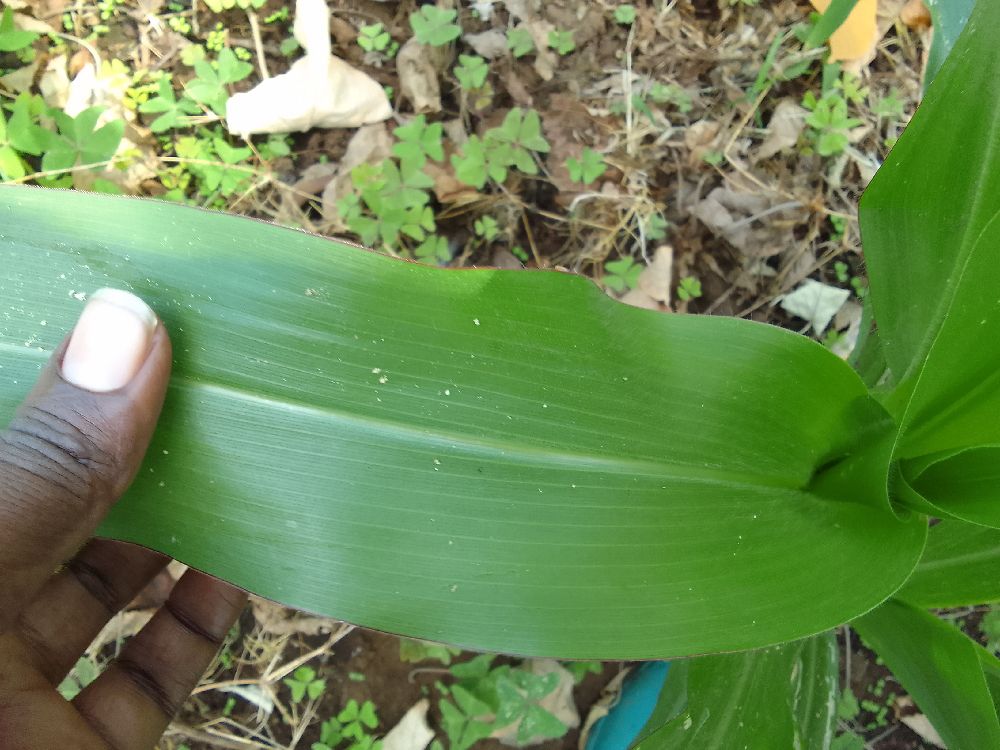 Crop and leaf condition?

maize, healthy
